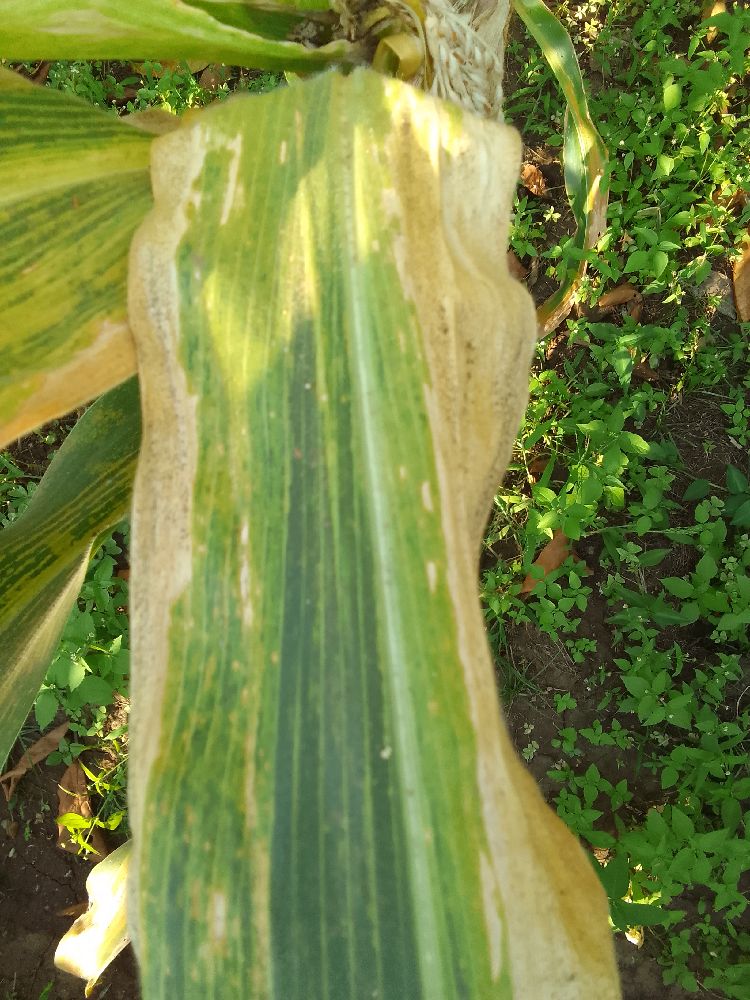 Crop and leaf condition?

maize, maize lethal necrosis
